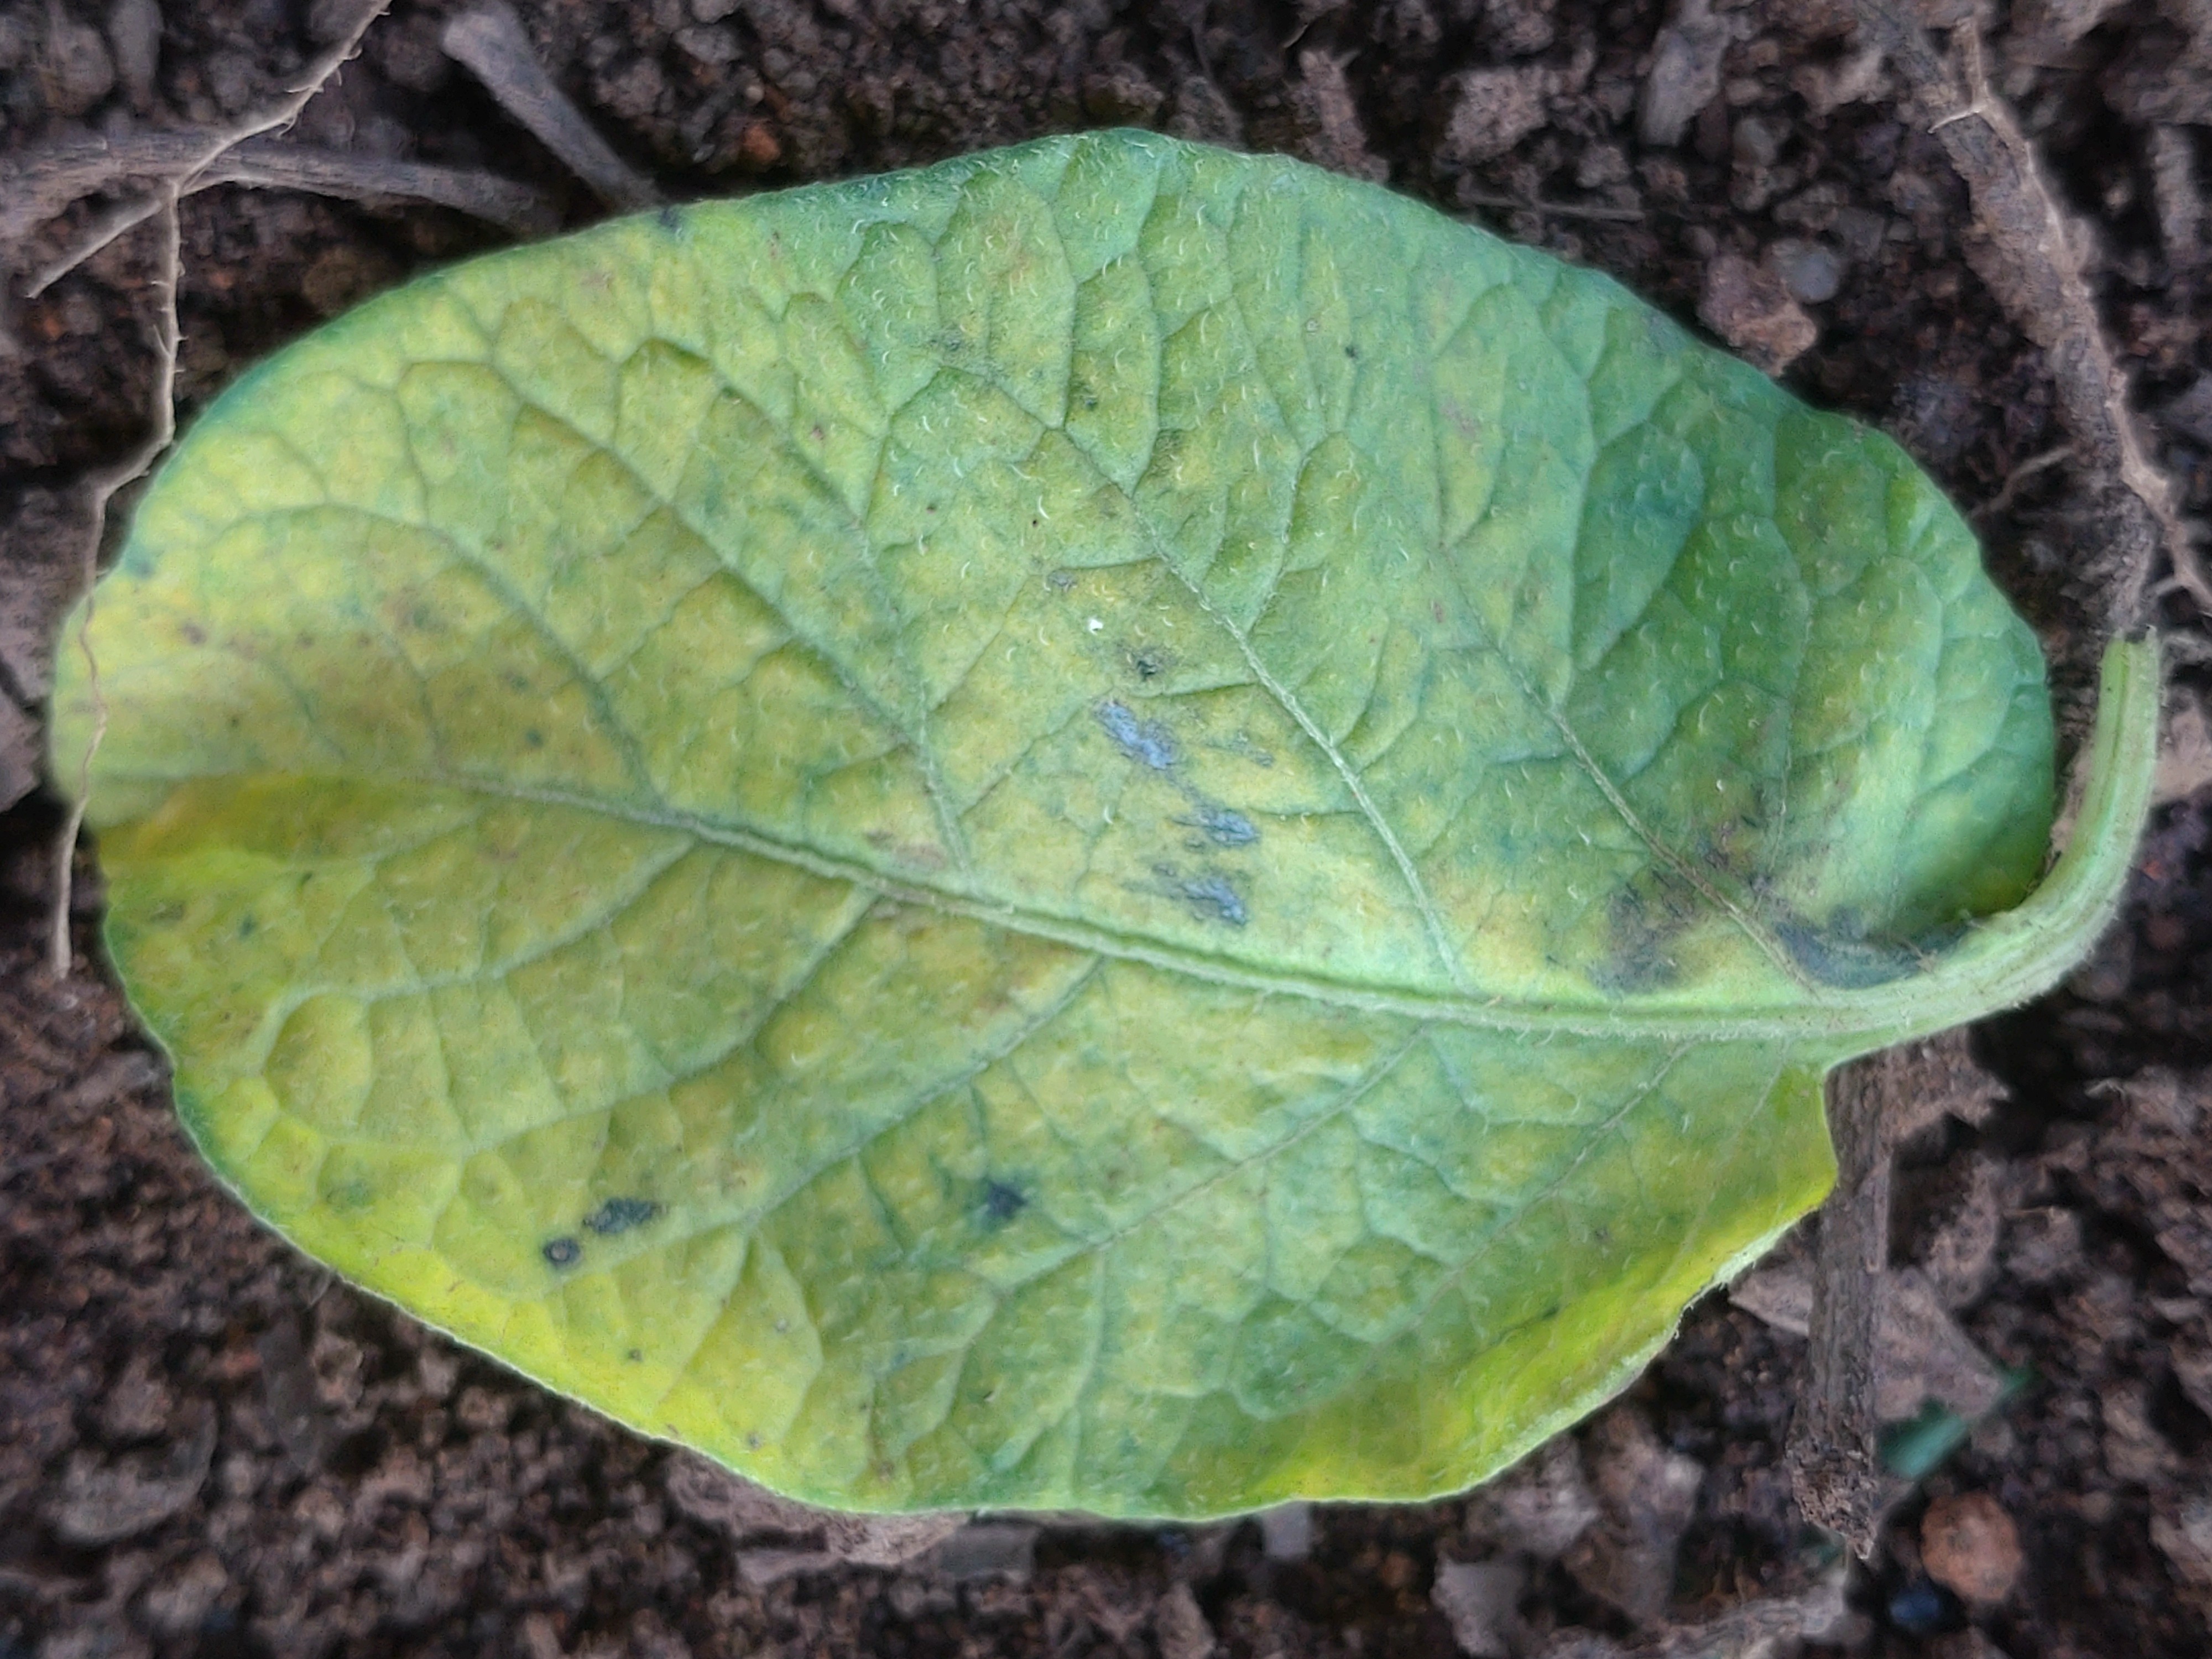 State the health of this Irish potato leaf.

late blight
